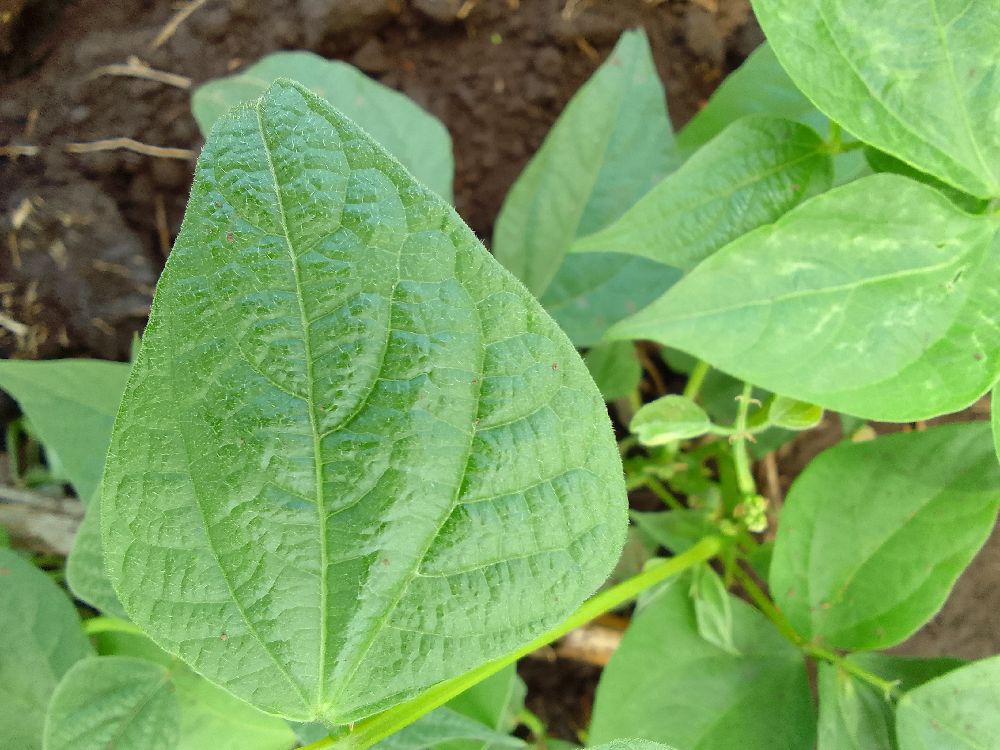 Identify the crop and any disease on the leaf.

common bean, healthy
